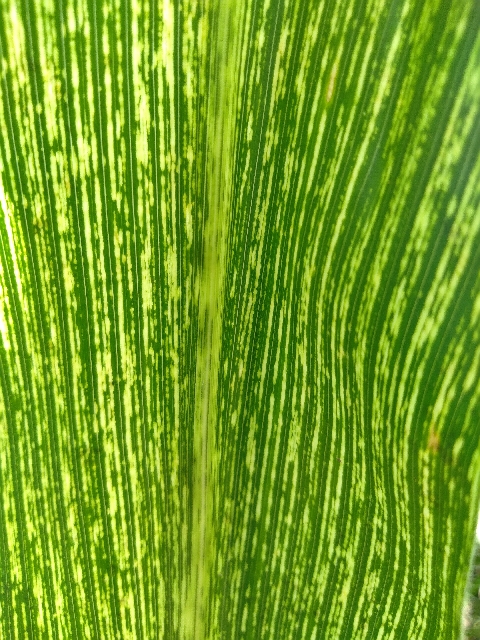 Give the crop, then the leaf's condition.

maize, maize streak virus
